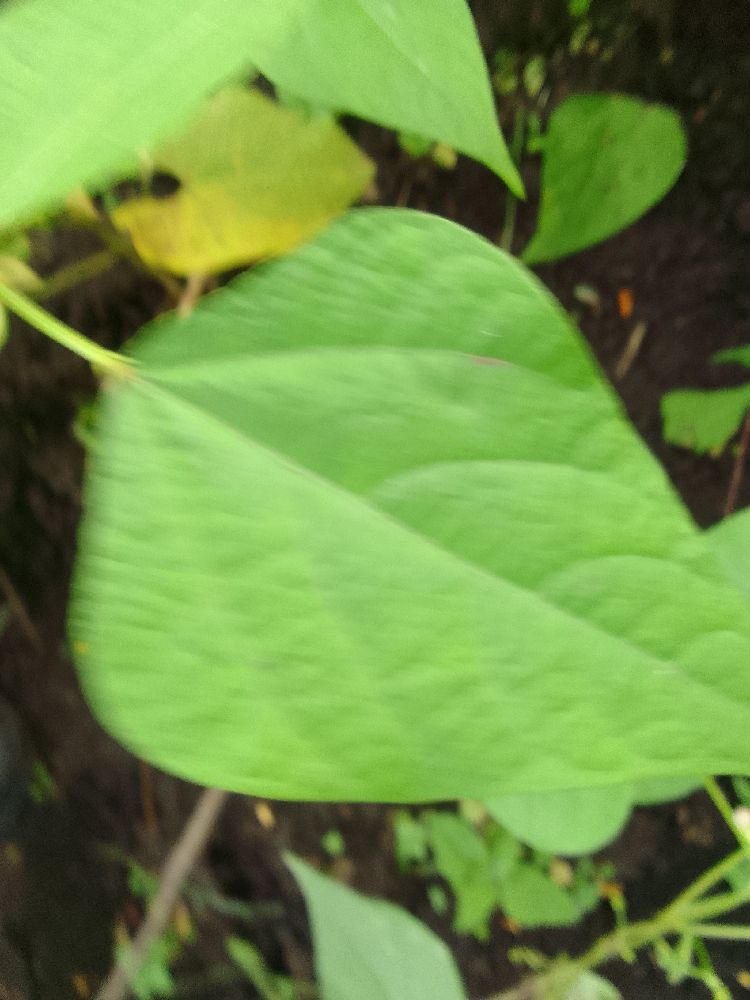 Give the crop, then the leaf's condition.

common bean, healthy
